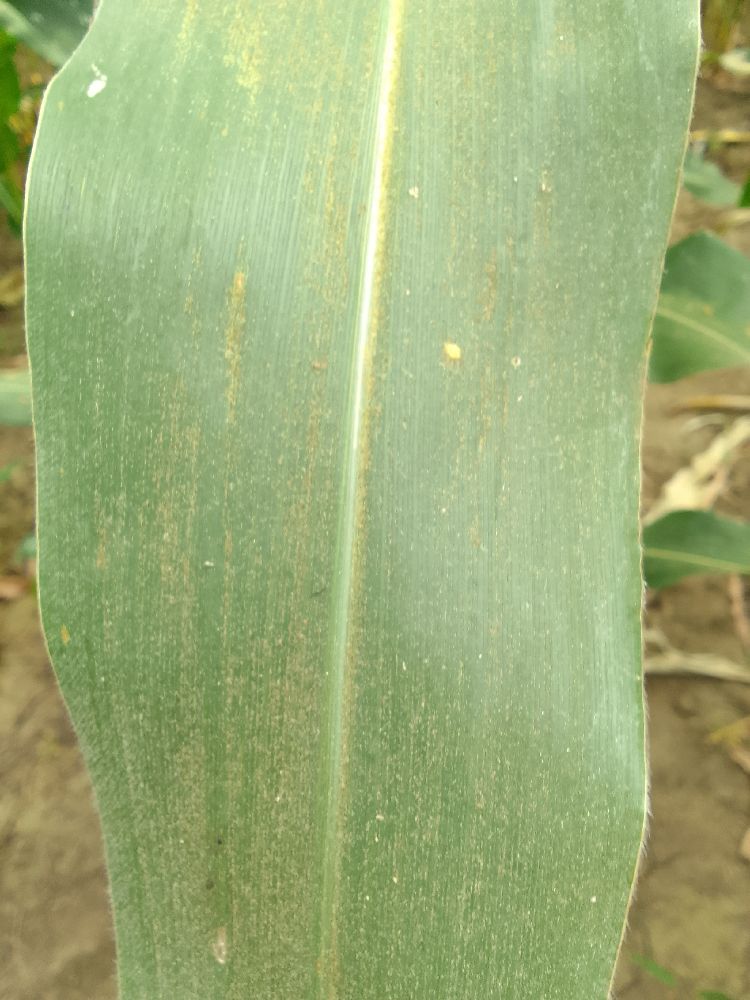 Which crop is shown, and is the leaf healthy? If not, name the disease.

maize, healthy
